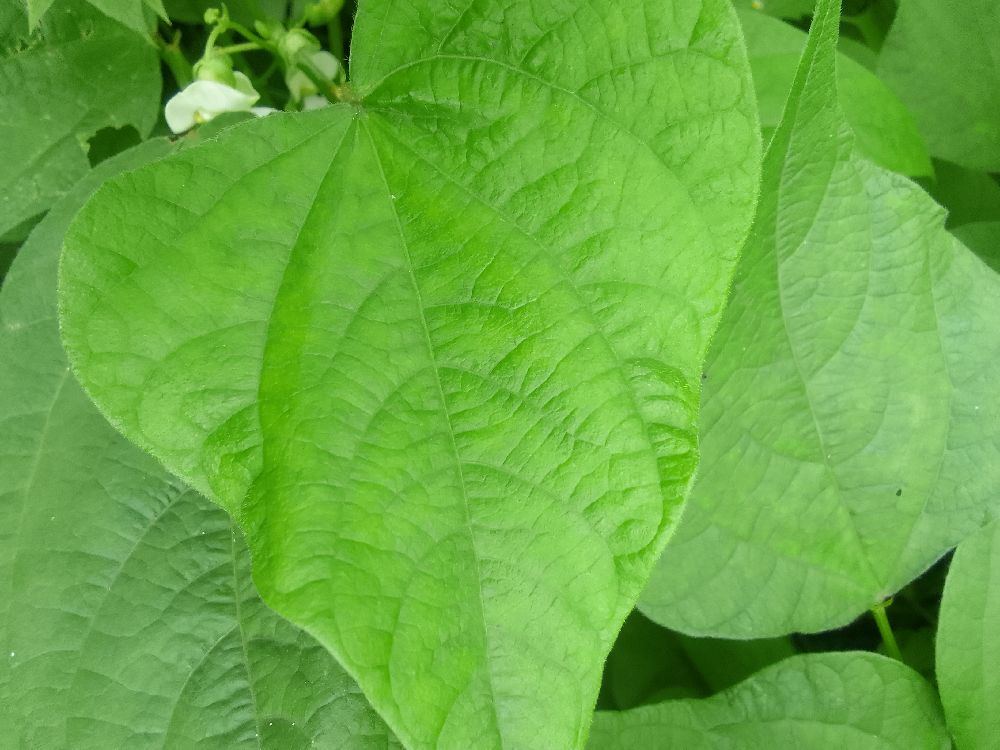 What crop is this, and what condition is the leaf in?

common bean, healthy
